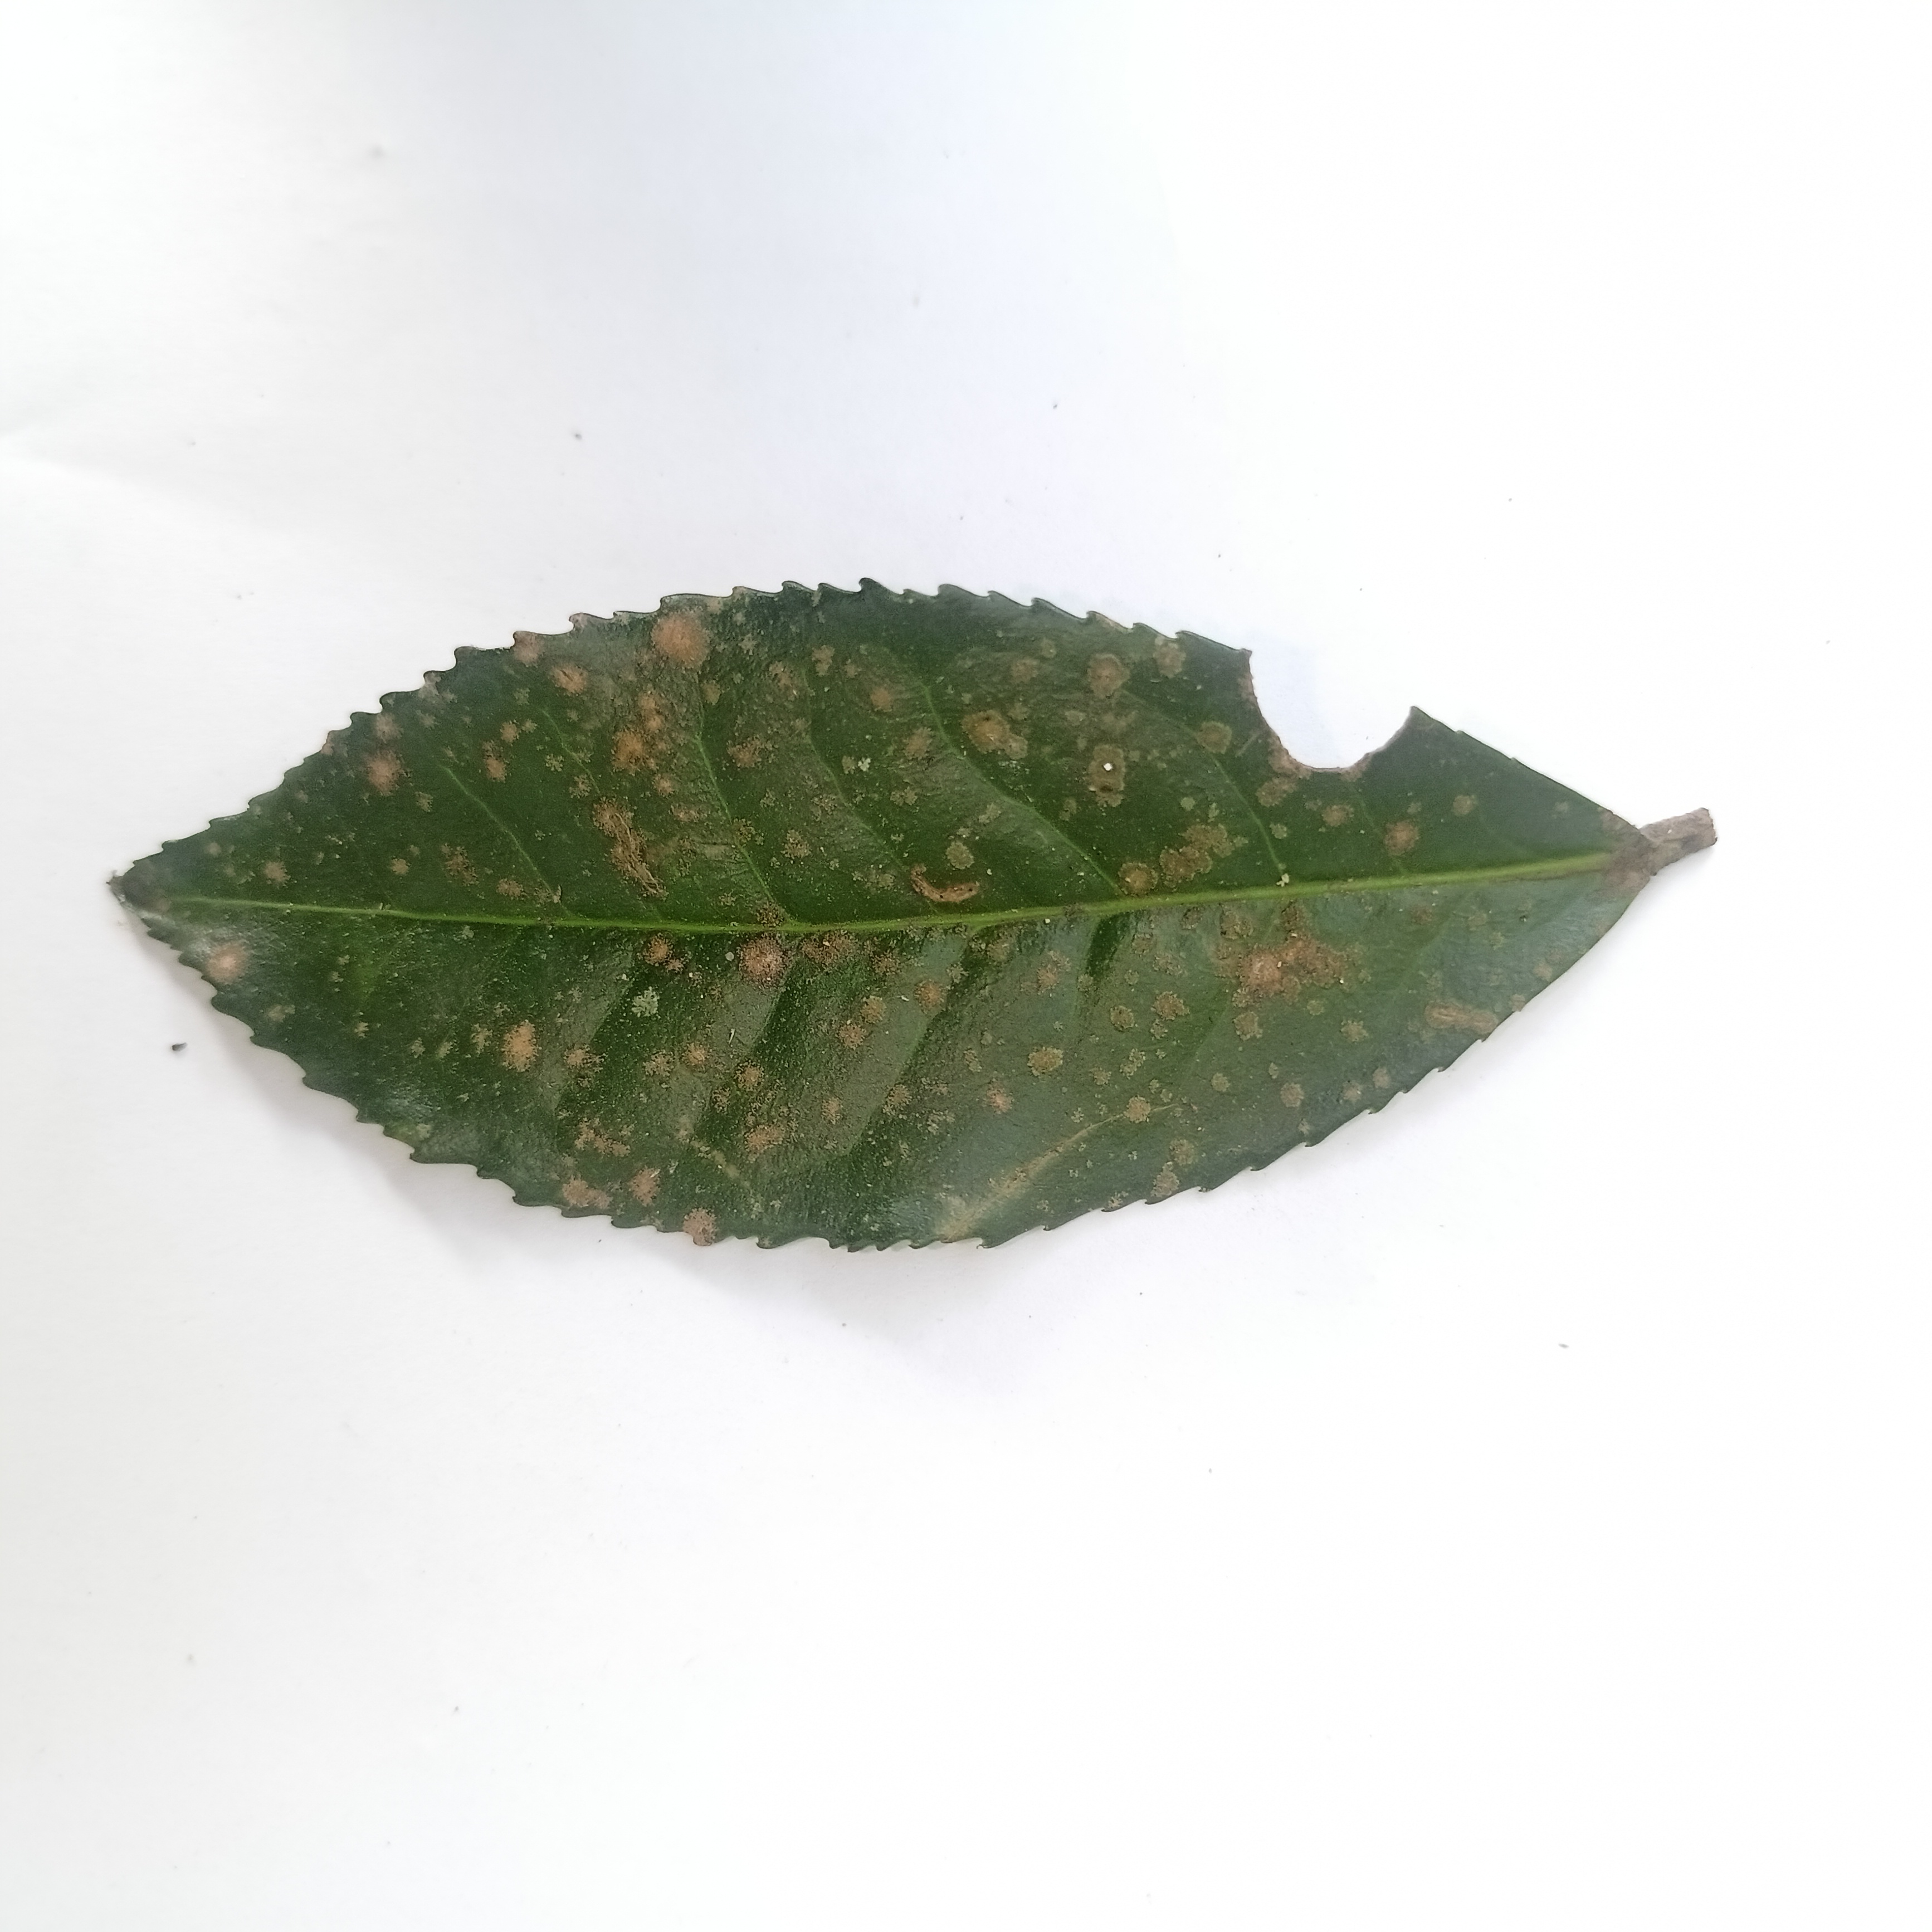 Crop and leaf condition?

tea, algal leaf
